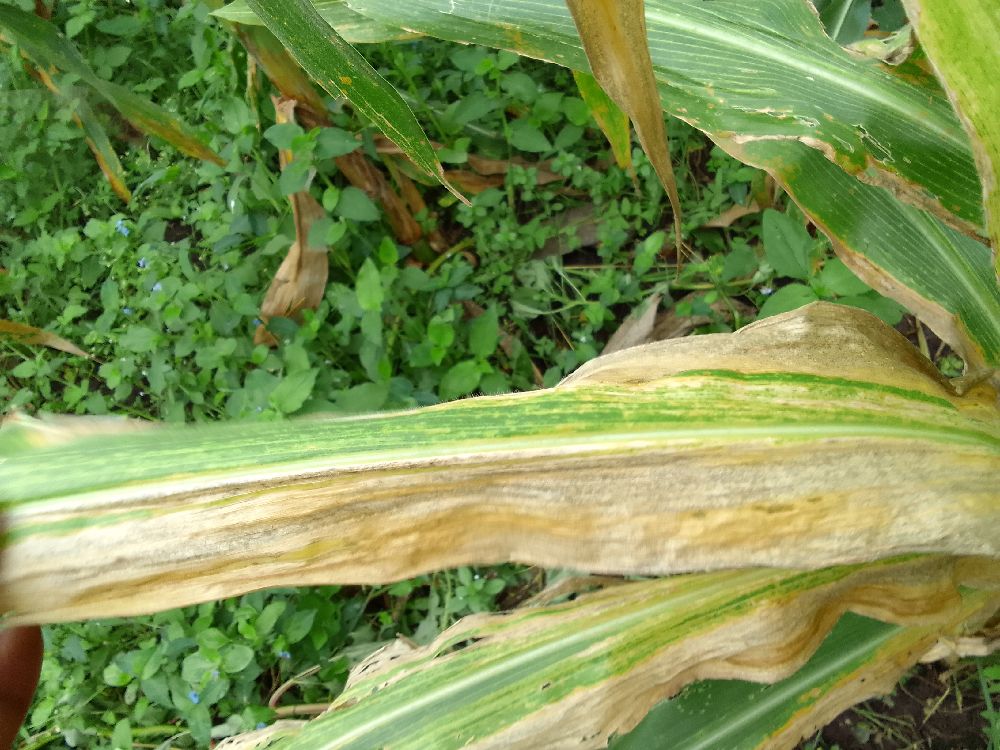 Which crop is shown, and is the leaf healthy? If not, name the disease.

maize, maize lethal necrosis
